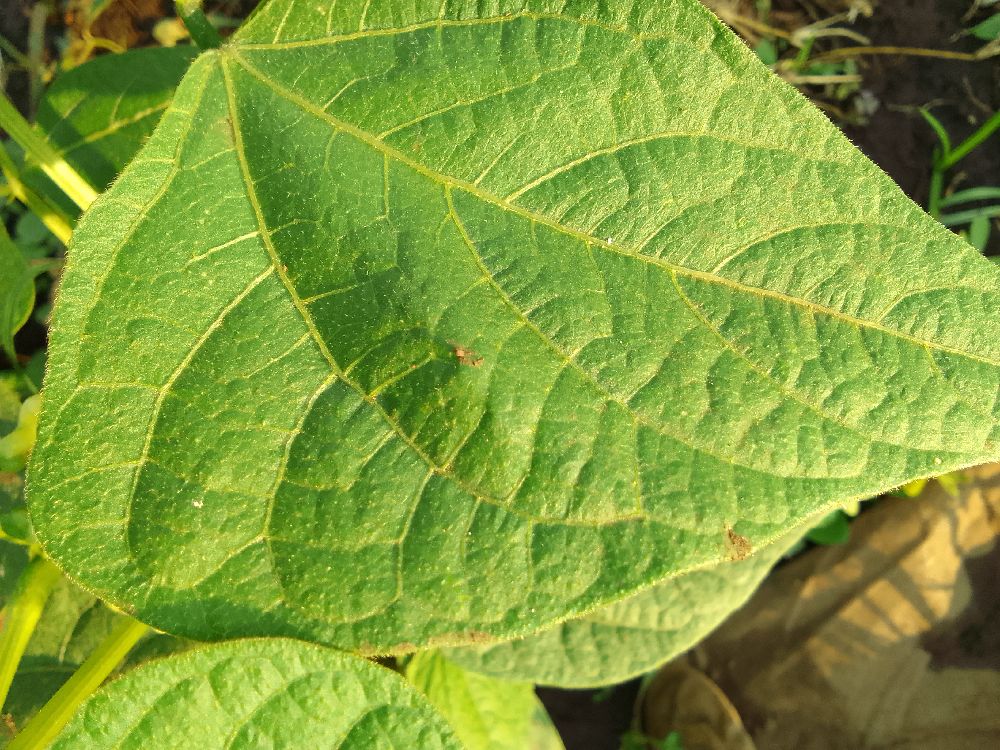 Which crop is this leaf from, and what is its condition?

common bean, healthy
